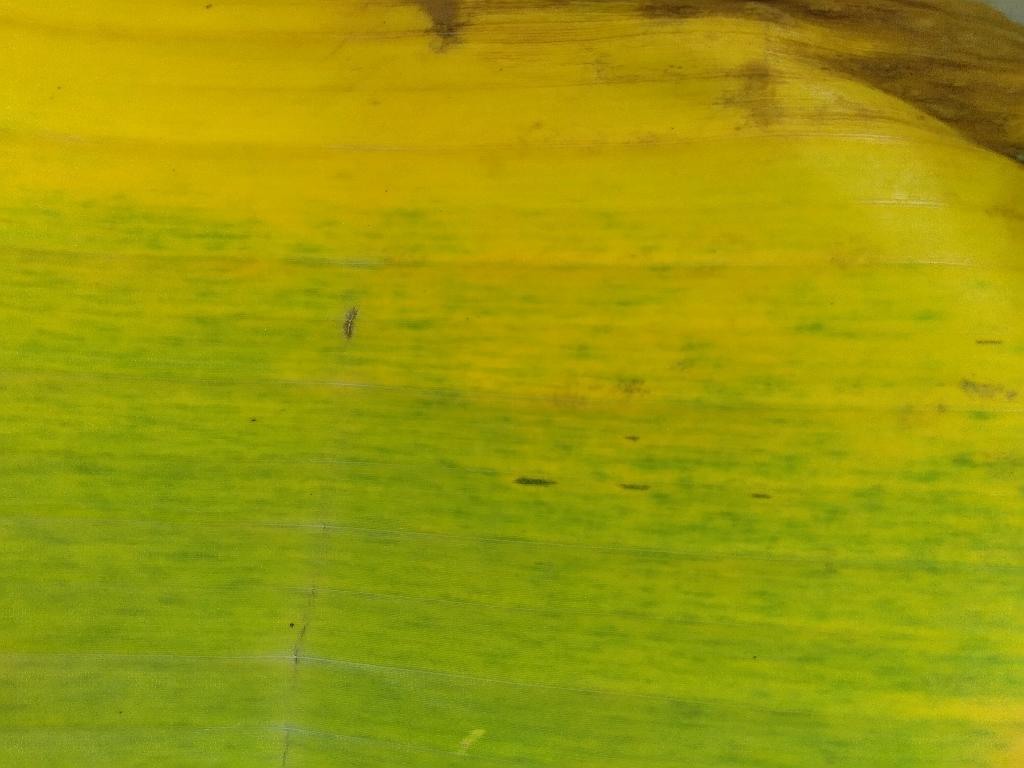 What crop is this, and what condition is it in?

banana, fusarium wilt race 1
